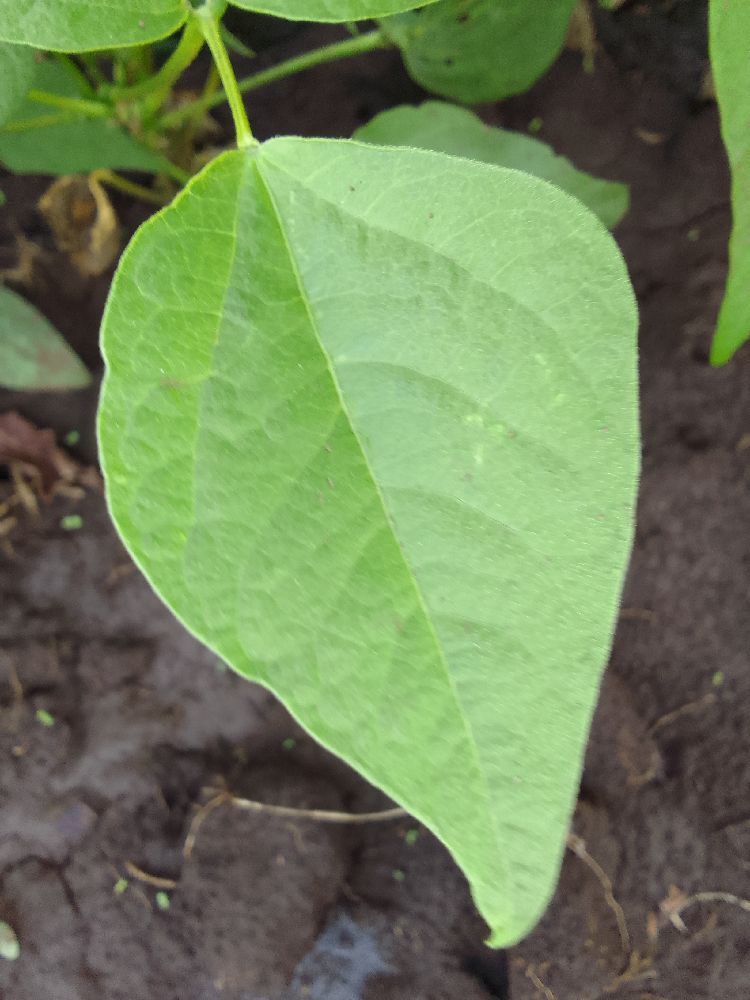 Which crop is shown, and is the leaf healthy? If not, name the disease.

common bean, healthy
